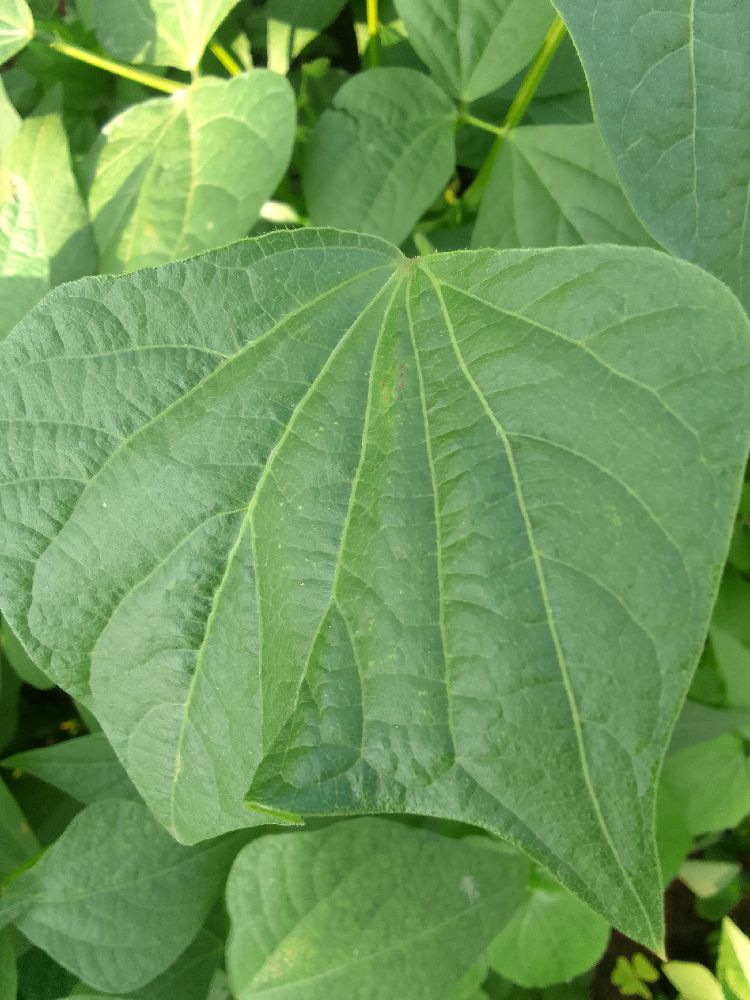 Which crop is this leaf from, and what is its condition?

common bean, healthy
